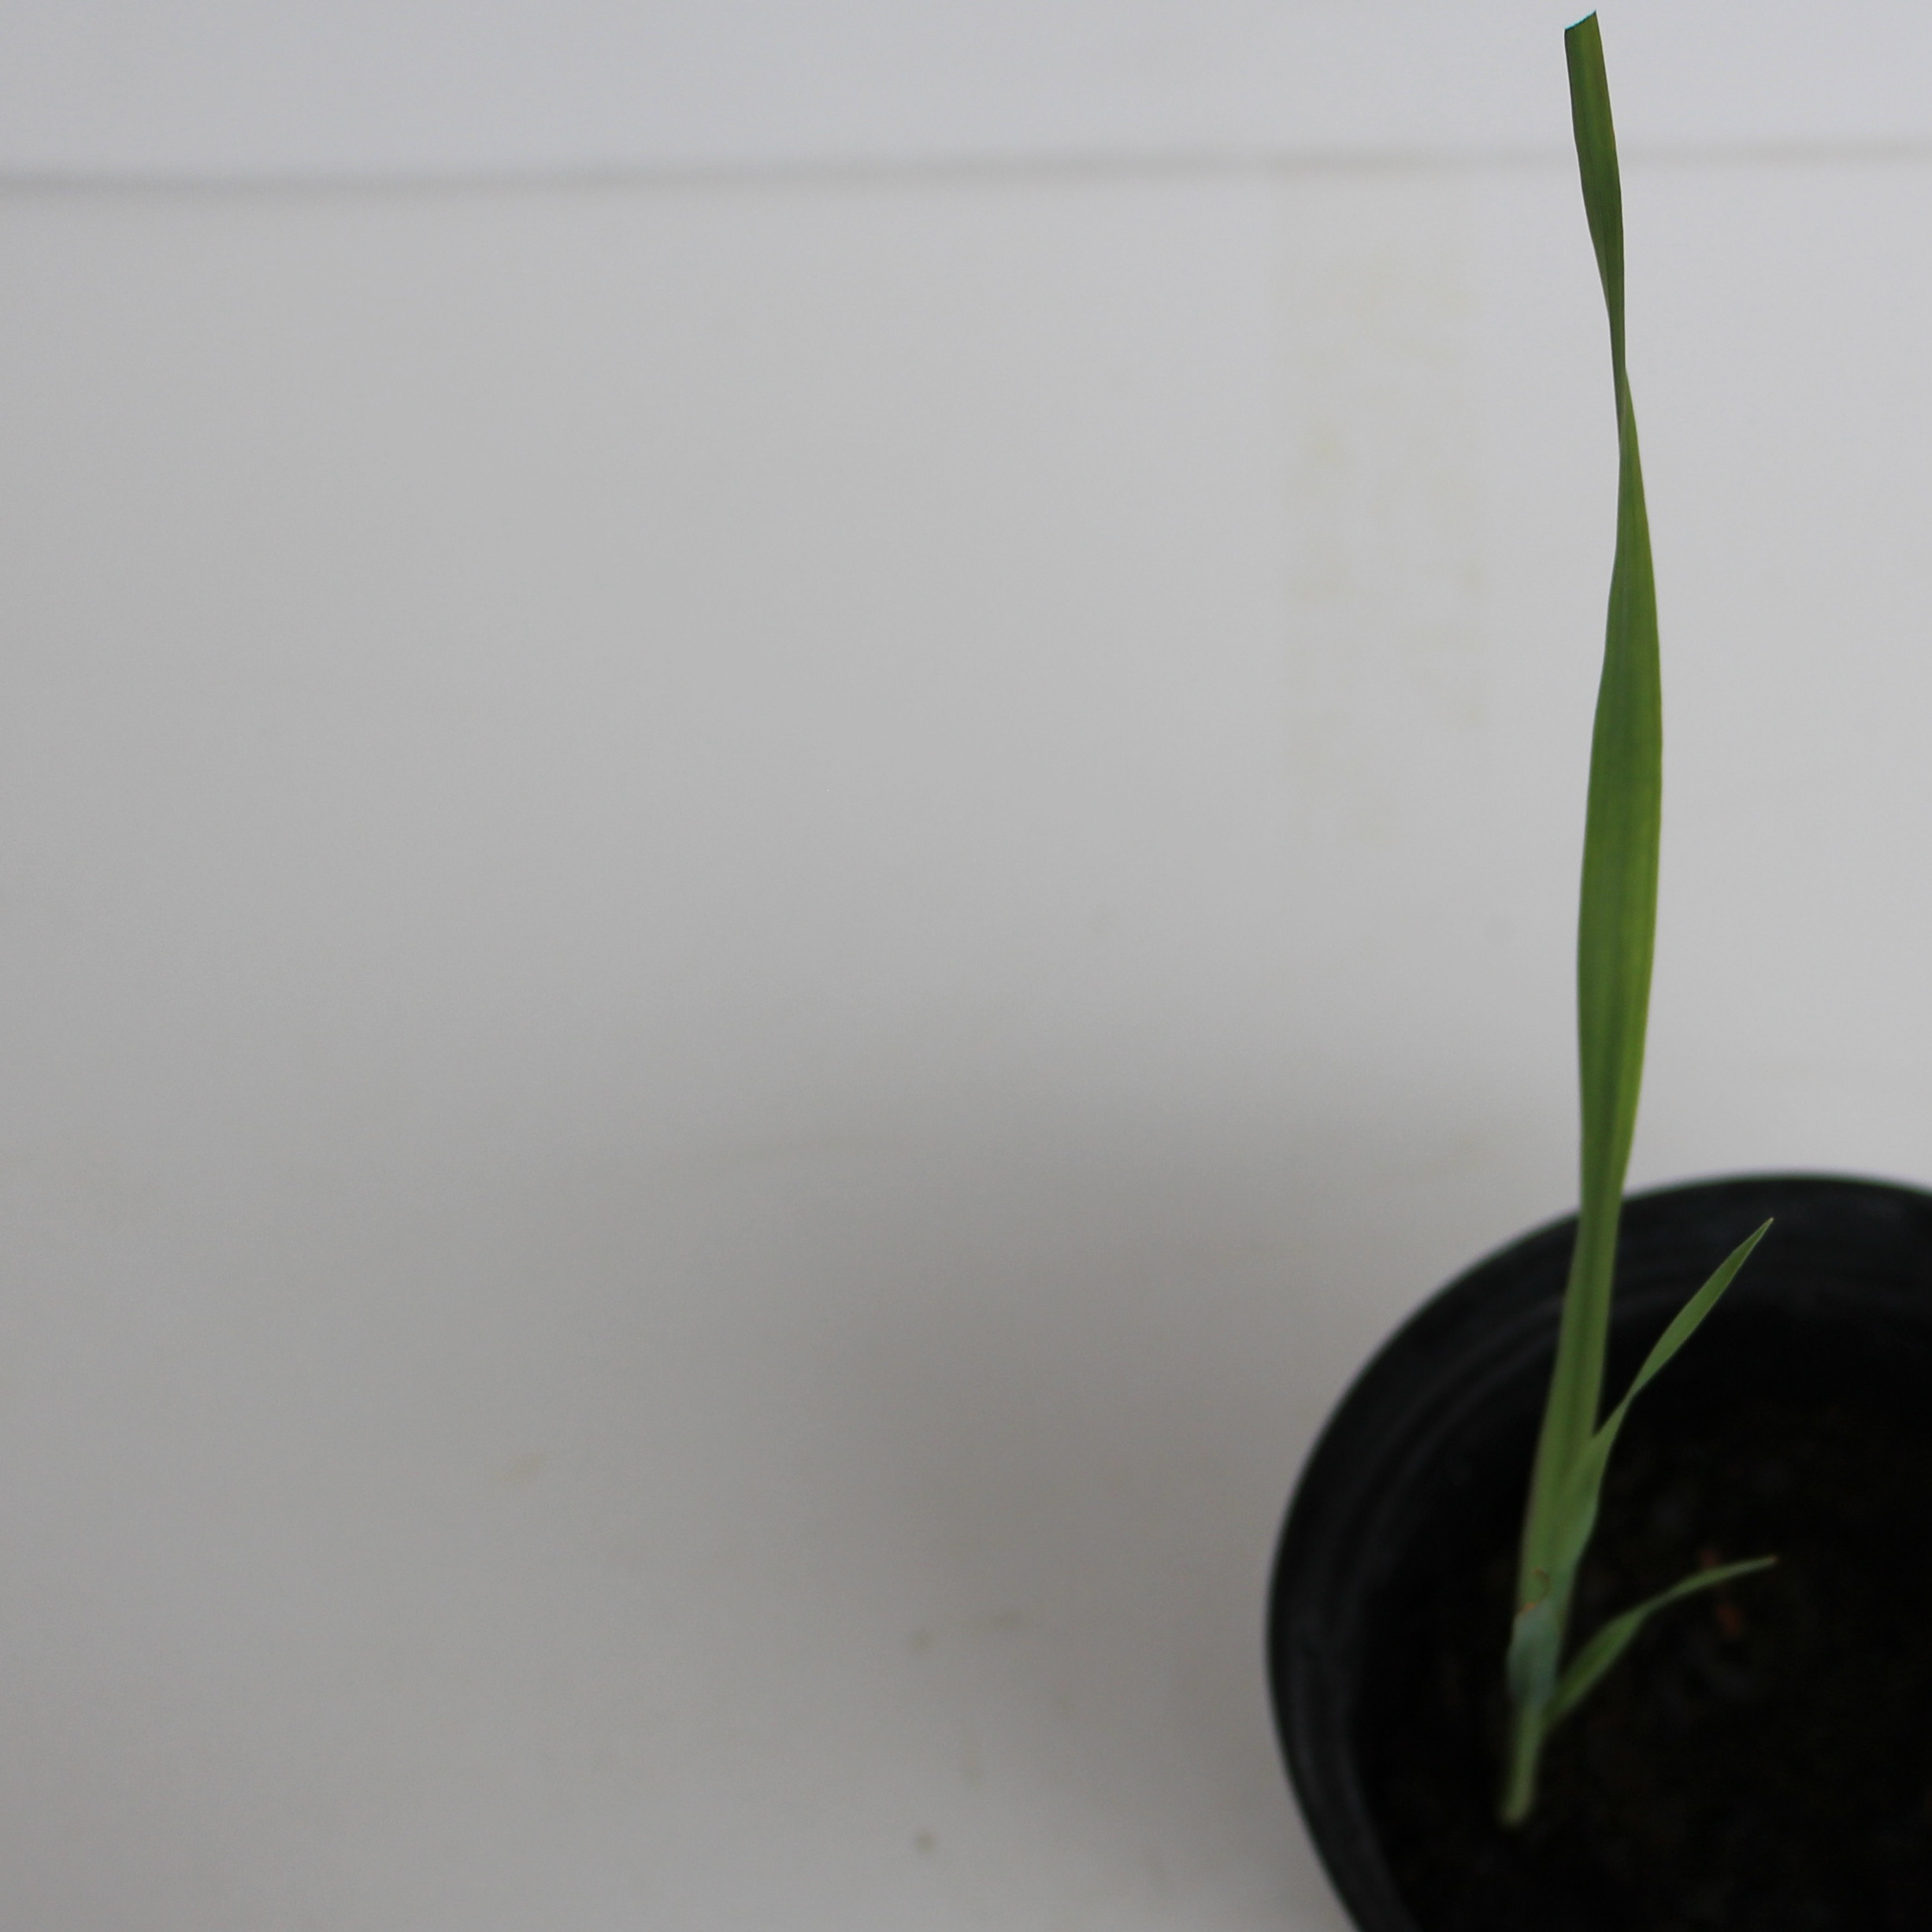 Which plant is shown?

Avena sterilis
